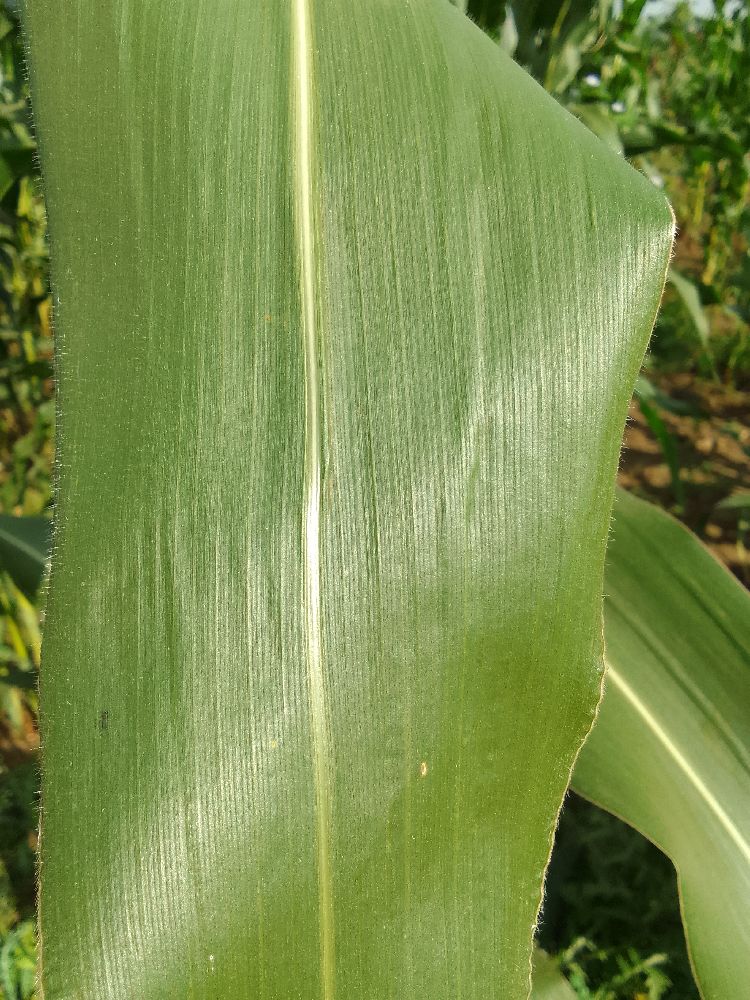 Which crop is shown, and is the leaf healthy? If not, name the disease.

maize, healthy
